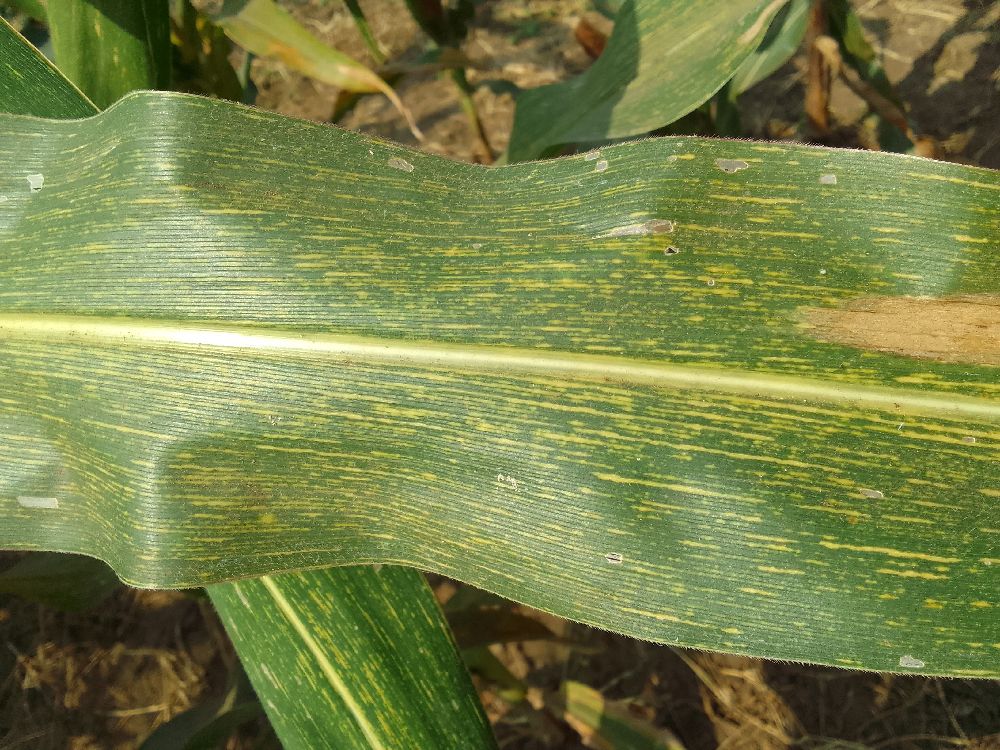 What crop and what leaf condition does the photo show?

maize, maize streak virus
